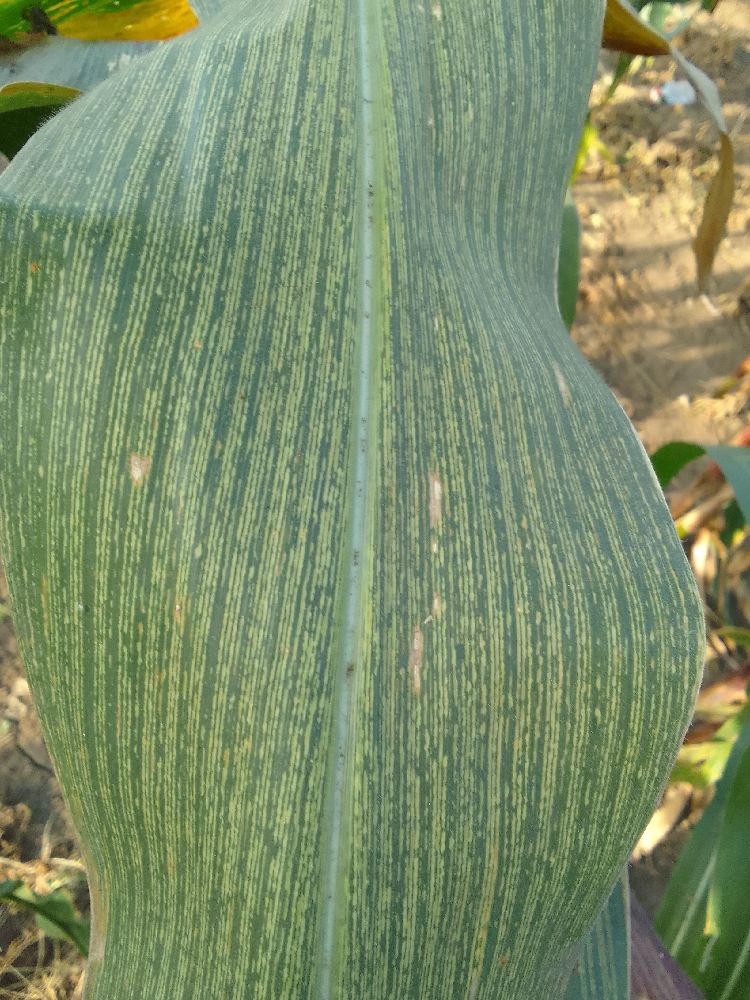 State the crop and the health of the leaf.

maize, maize streak virus
